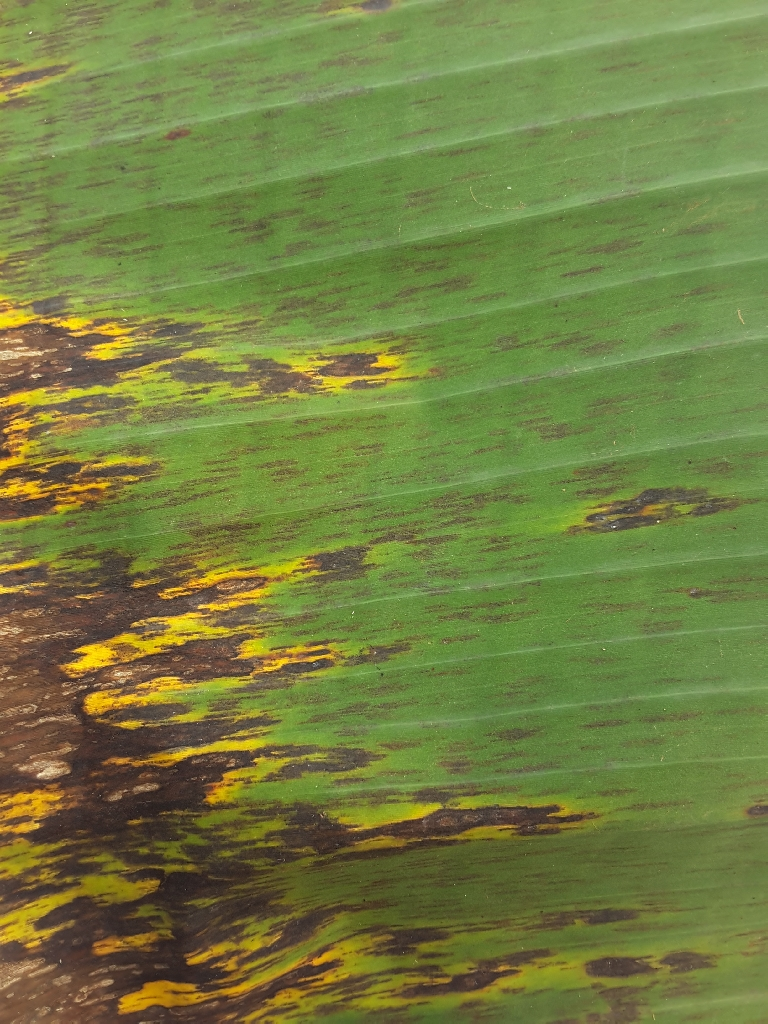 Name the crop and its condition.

banana, black sigatoka
